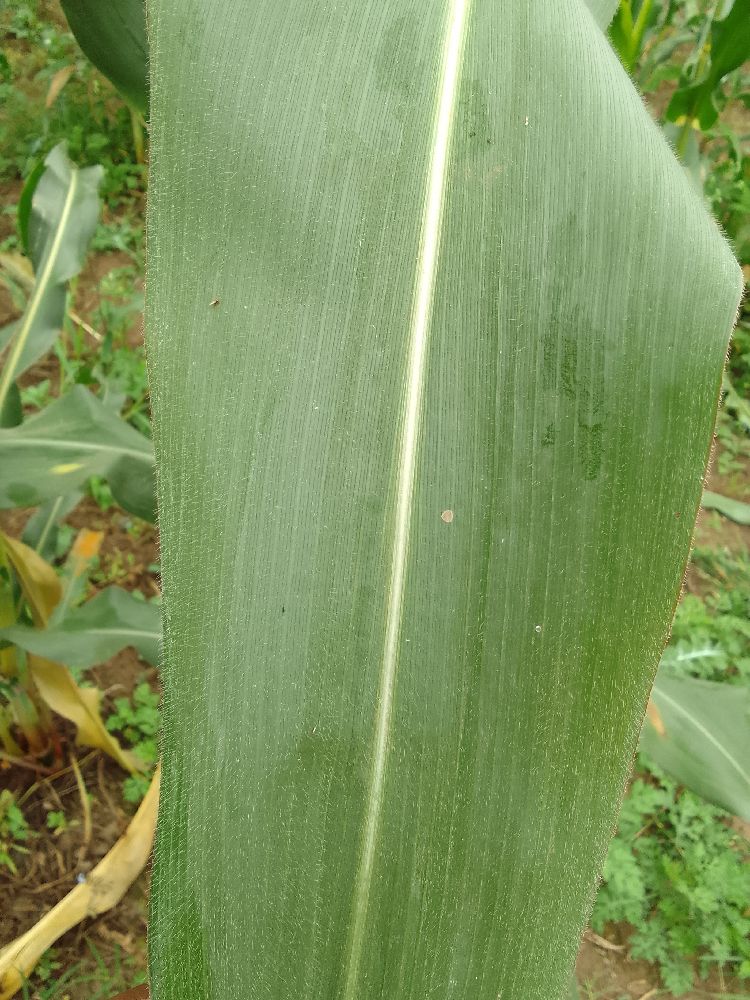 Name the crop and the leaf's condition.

maize, healthy
